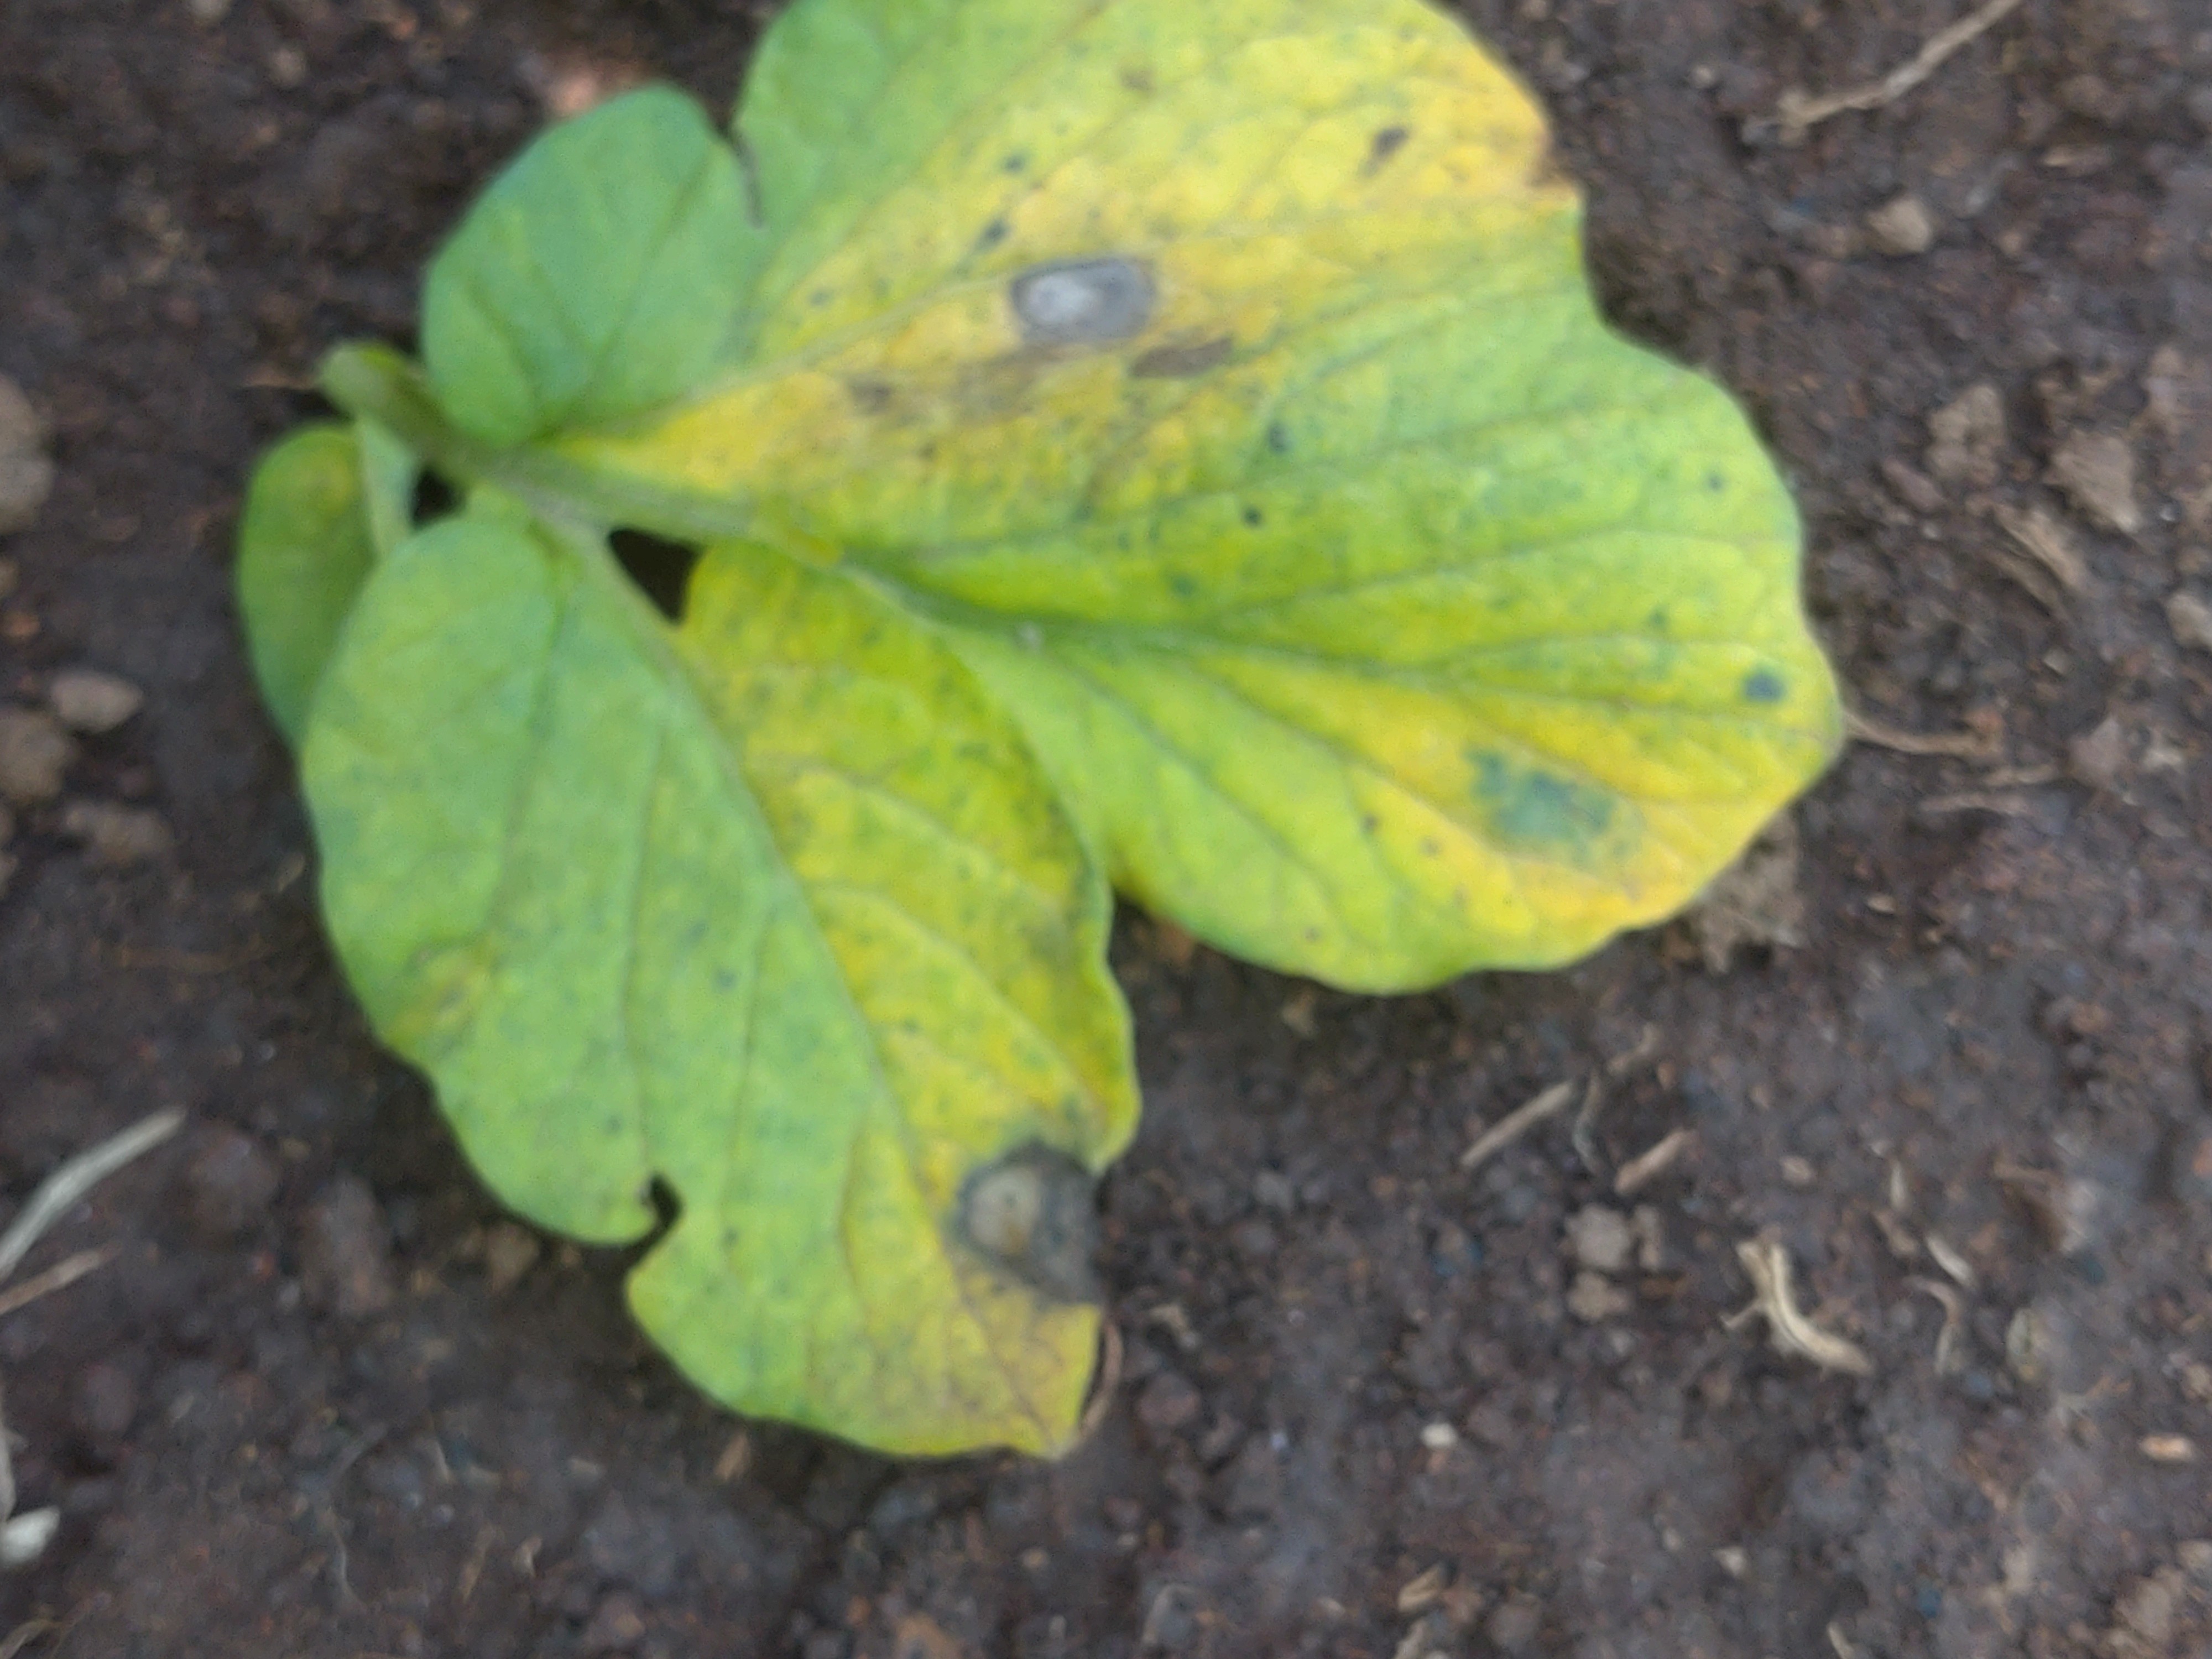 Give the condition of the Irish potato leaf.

late blight
